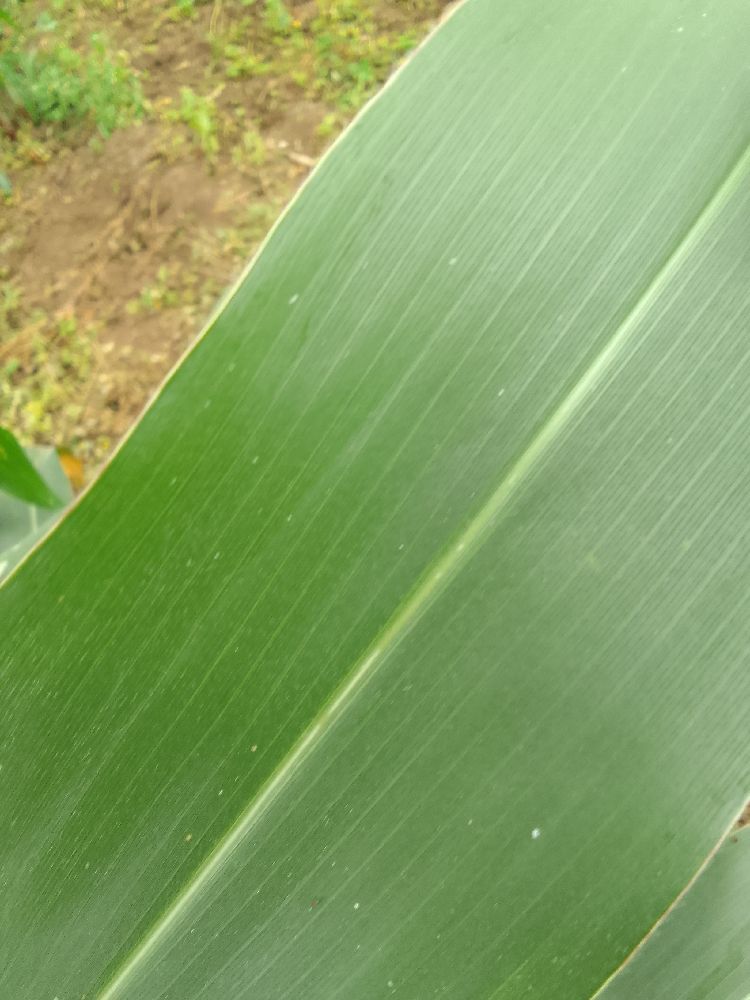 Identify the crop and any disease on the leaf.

maize, healthy
